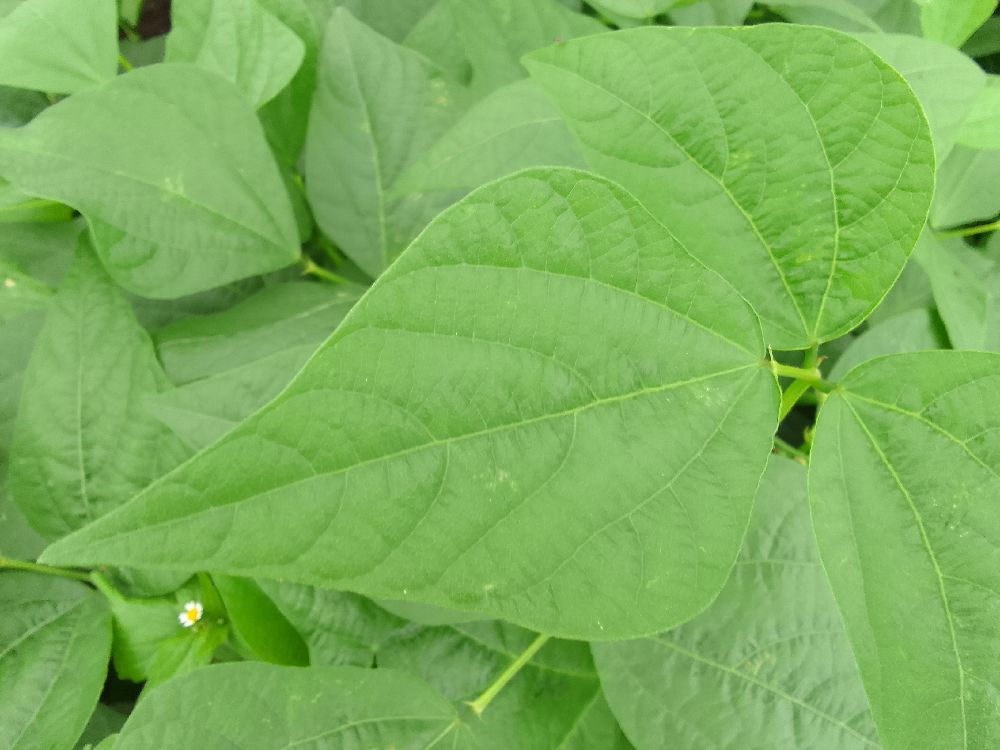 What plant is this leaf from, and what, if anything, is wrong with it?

common bean, healthy
